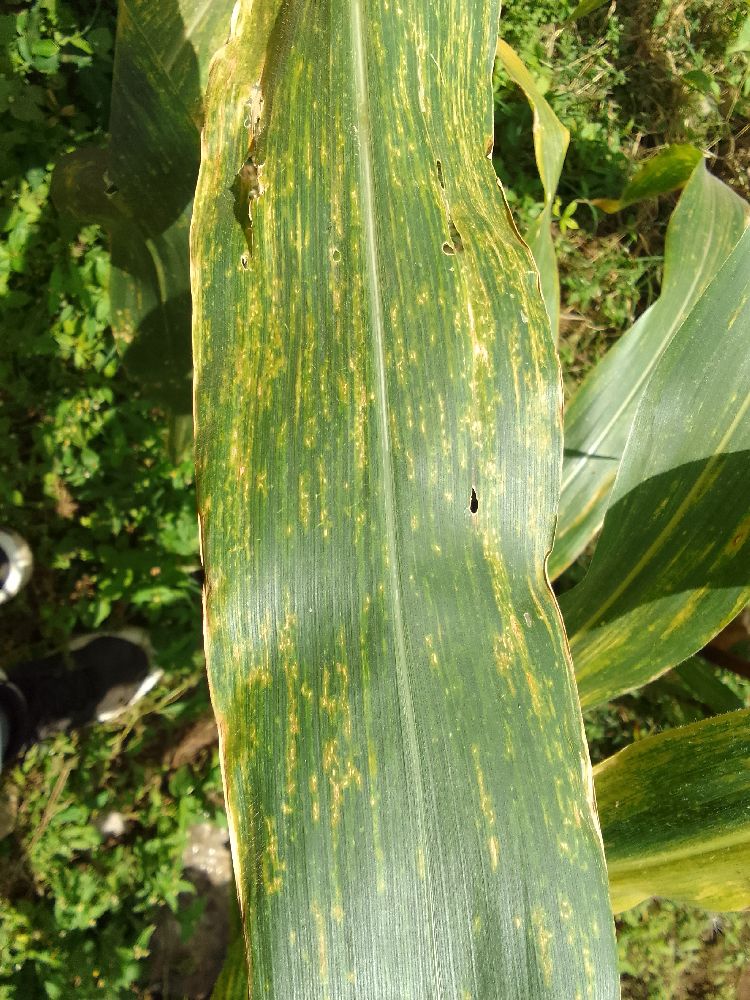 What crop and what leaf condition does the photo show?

maize, maize lethal necrosis
